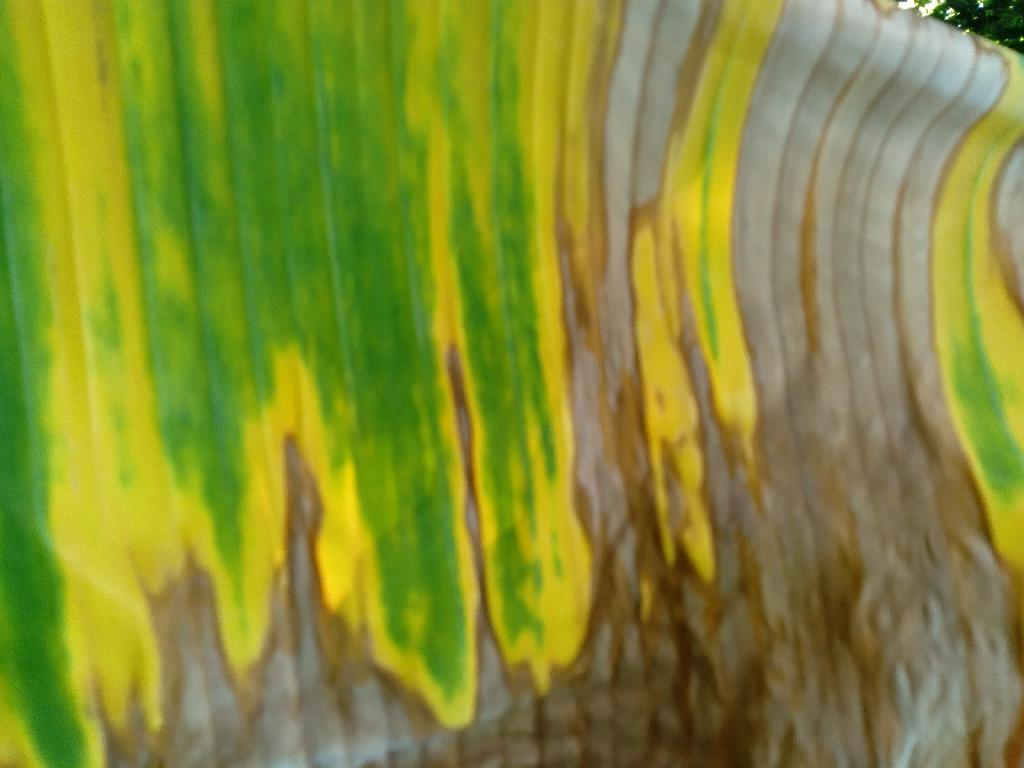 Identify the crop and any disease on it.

banana, fusarium wilt race 1
